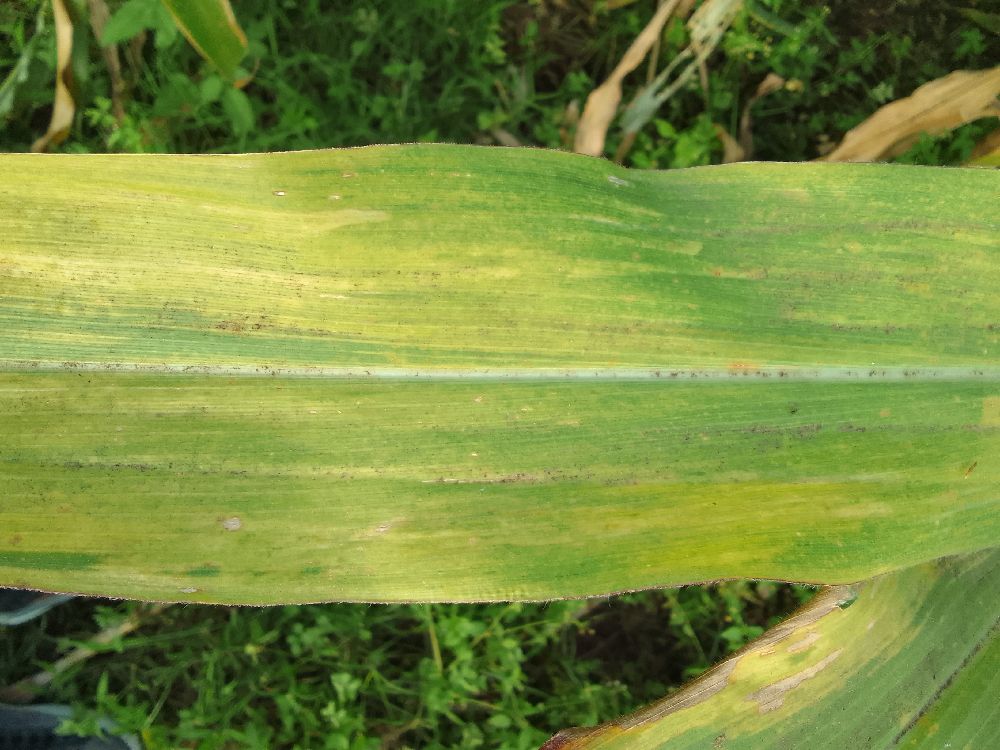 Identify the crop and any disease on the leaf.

maize, maize lethal necrosis
